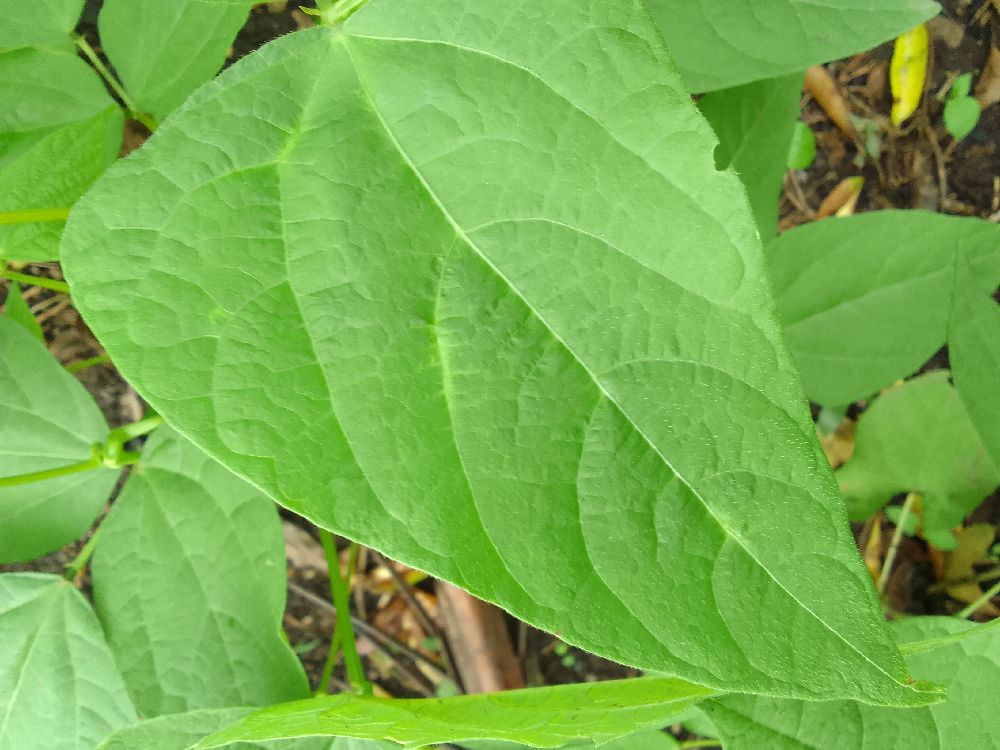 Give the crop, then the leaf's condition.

common bean, healthy
